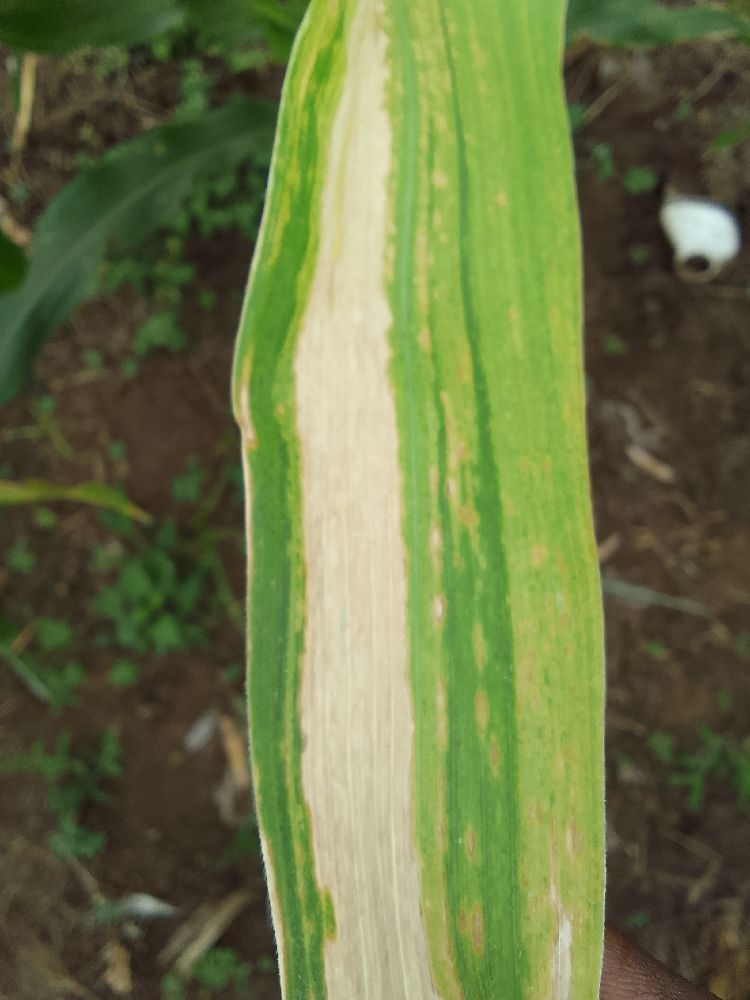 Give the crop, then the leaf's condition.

maize, maize lethal necrosis
